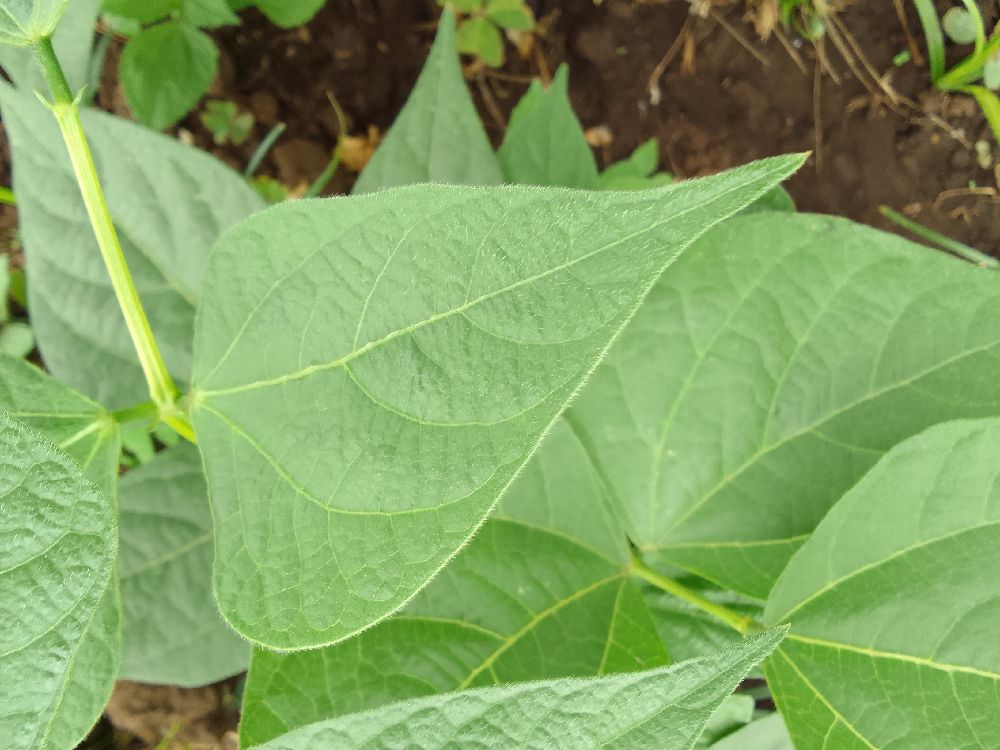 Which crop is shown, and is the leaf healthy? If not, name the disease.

common bean, healthy
